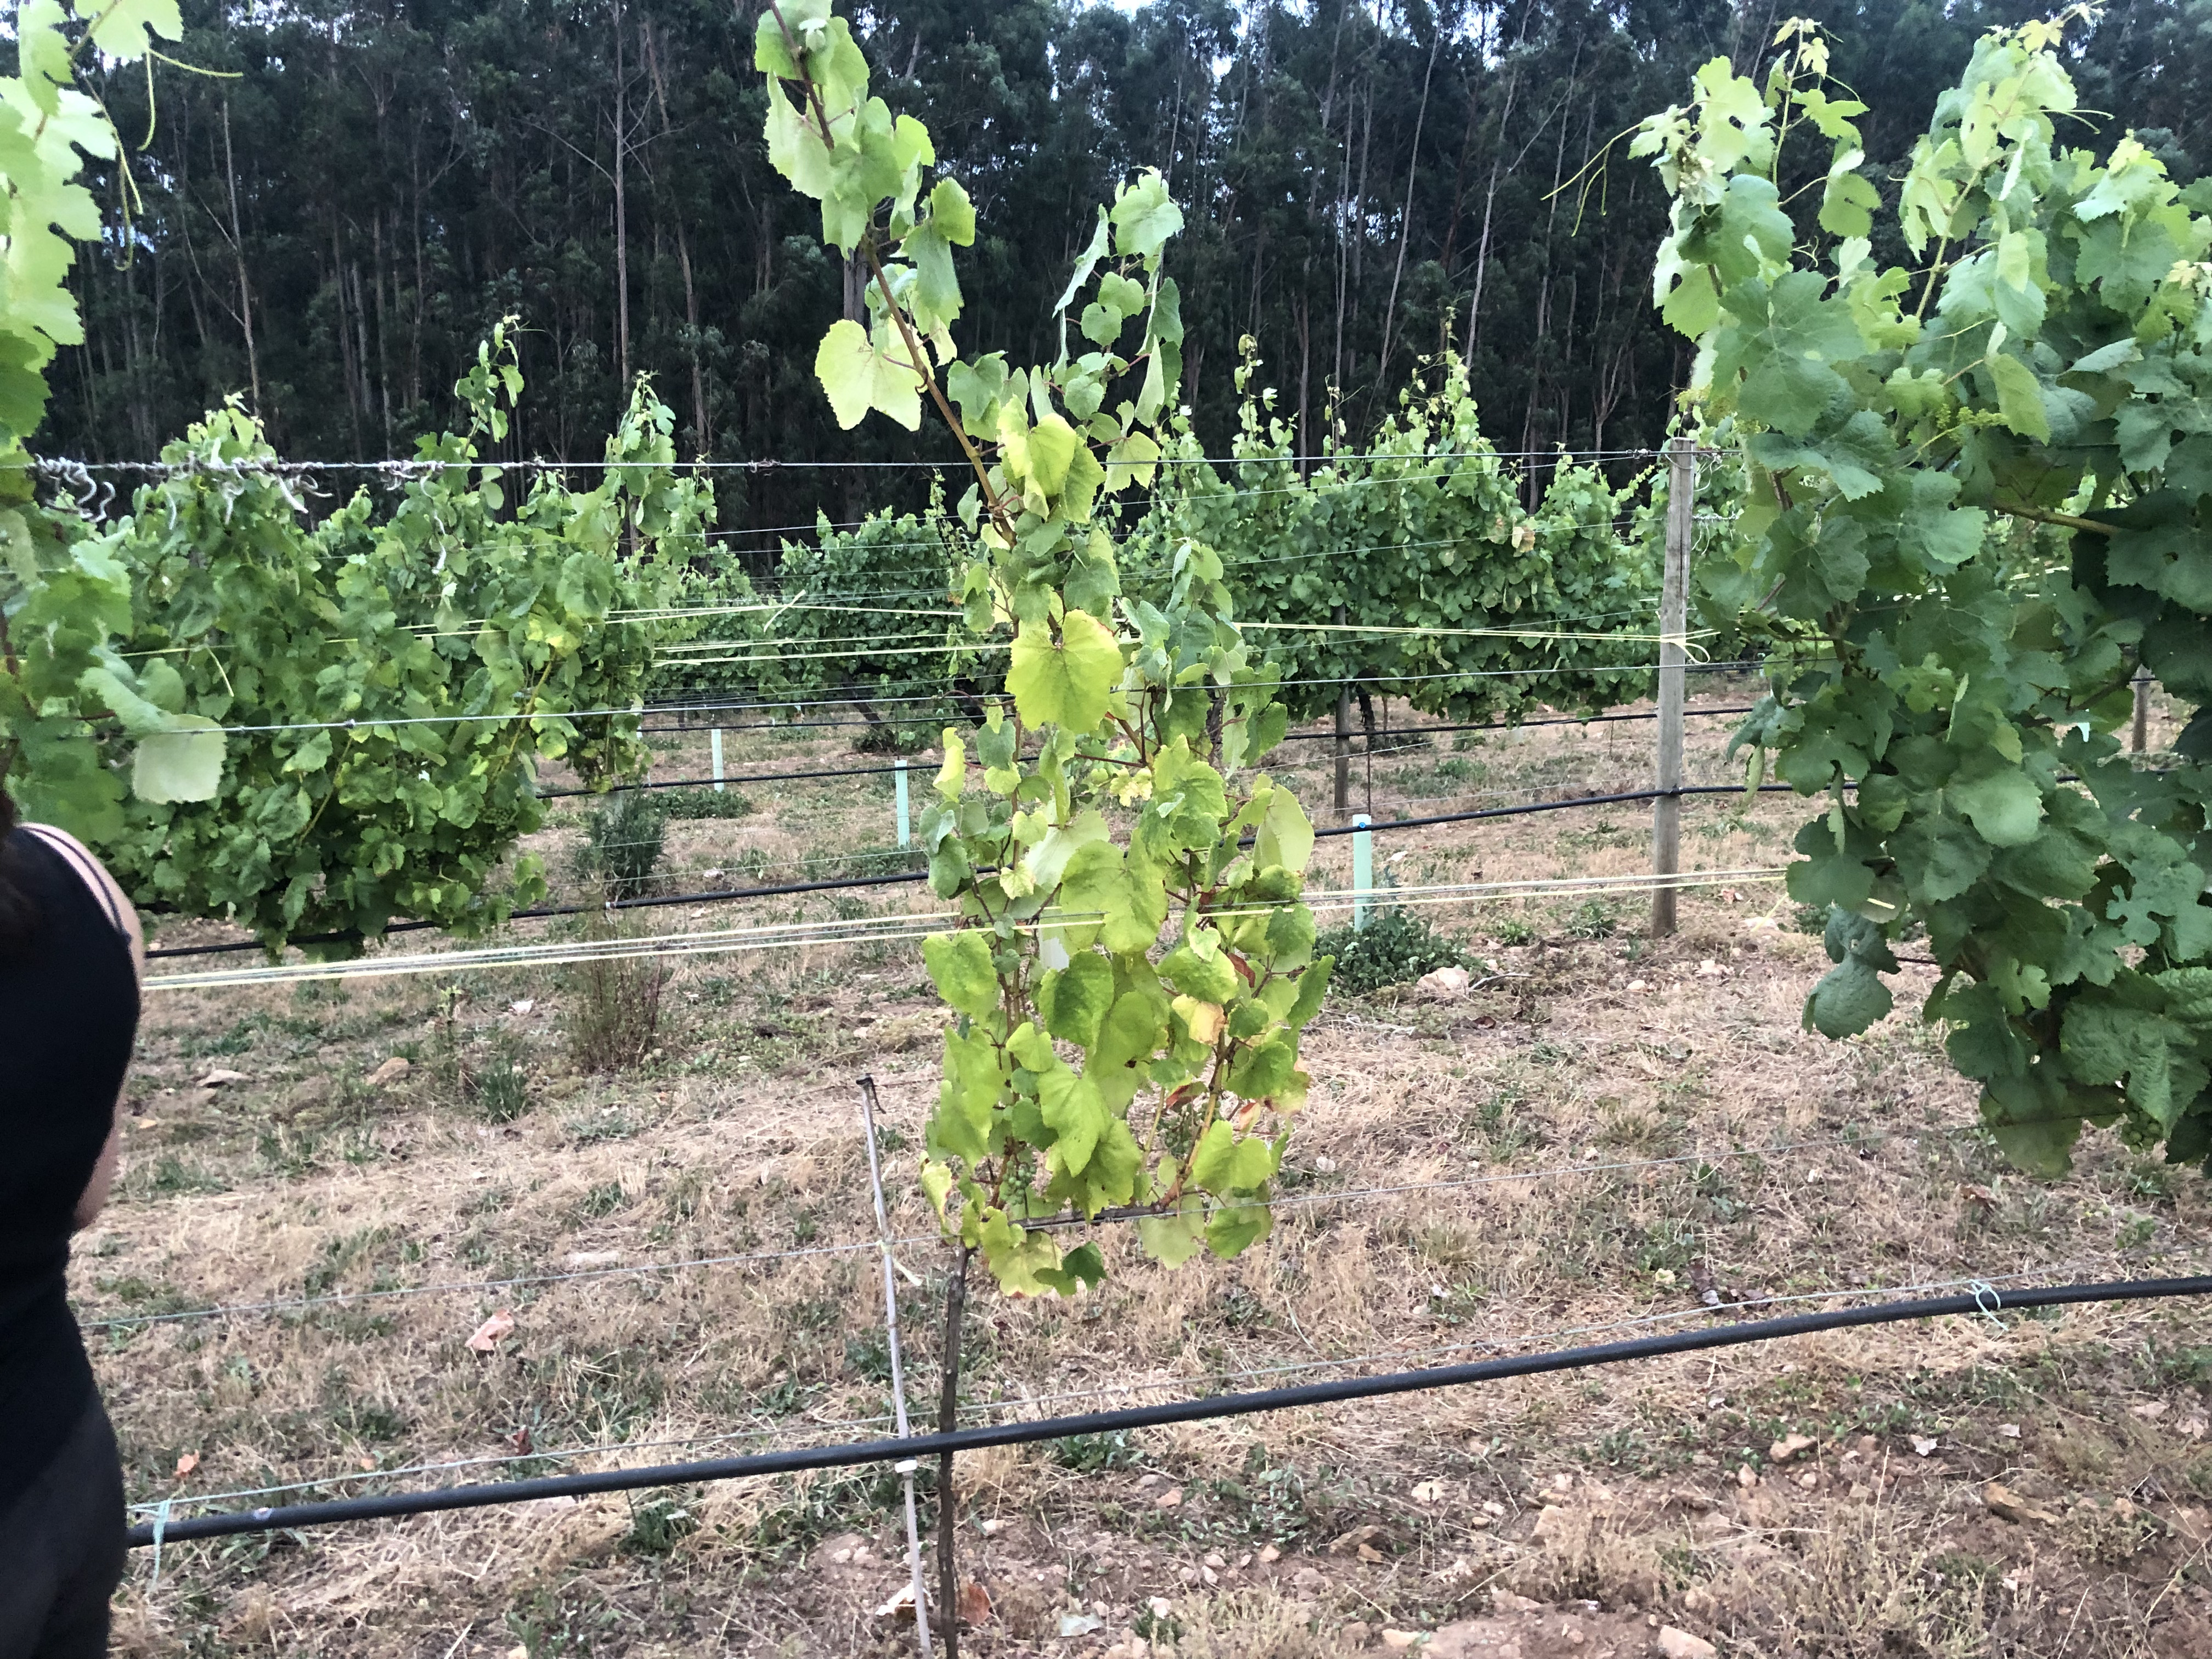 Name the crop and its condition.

grapevine, not affected by esca disease
